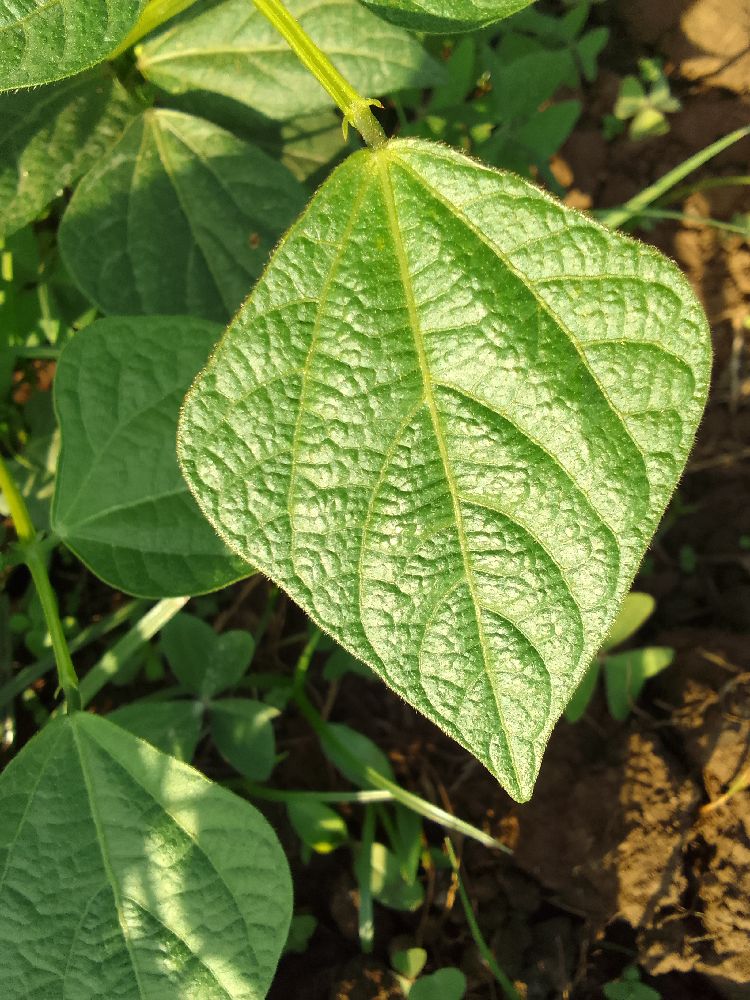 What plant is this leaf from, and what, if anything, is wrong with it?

common bean, healthy
